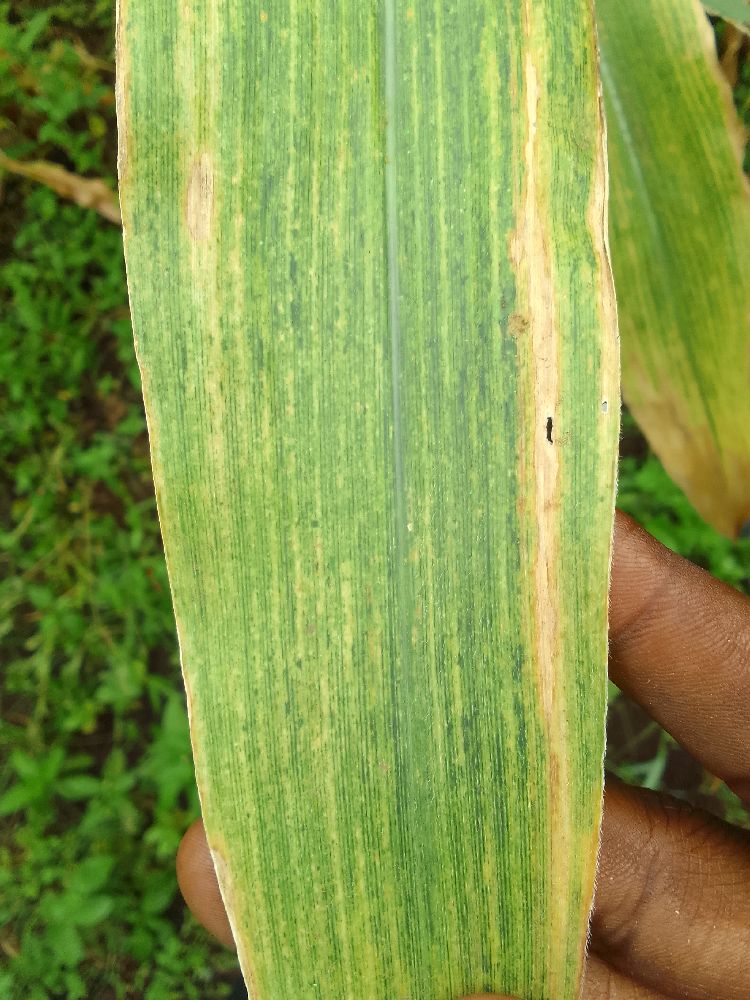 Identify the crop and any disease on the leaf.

maize, maize lethal necrosis
